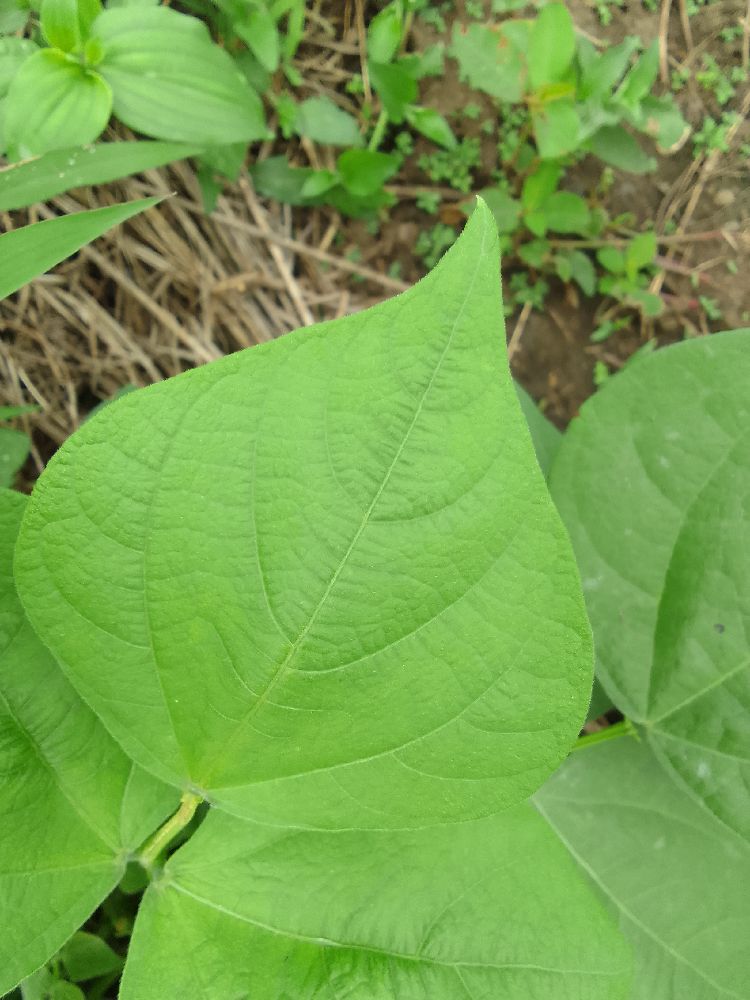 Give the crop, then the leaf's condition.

common bean, healthy
